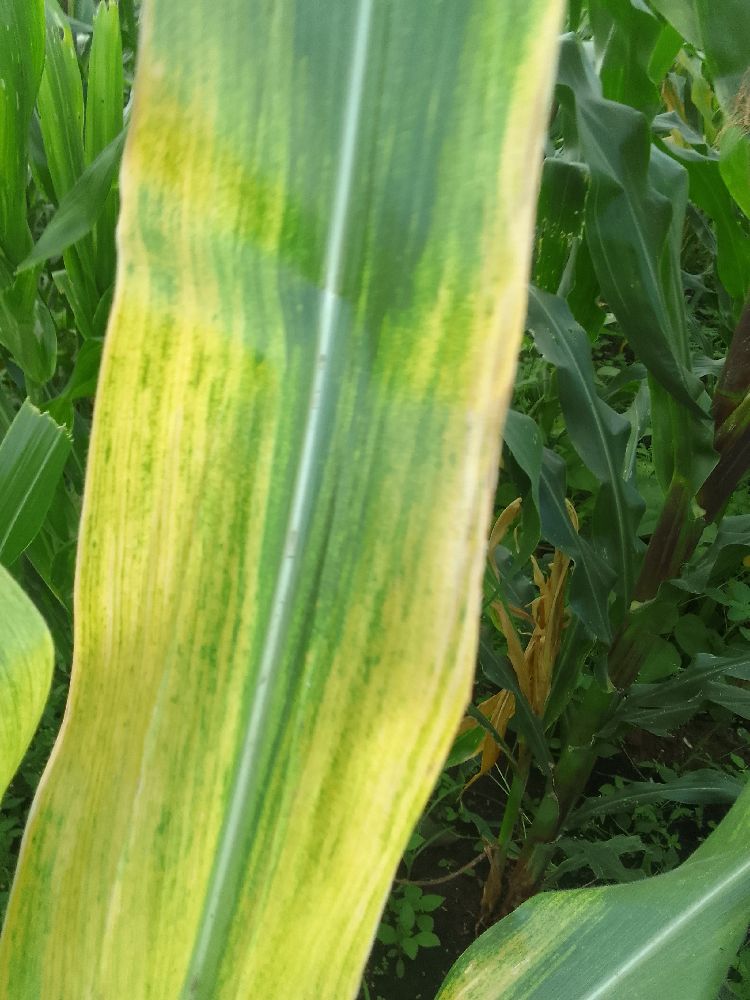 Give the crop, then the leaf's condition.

maize, maize lethal necrosis
